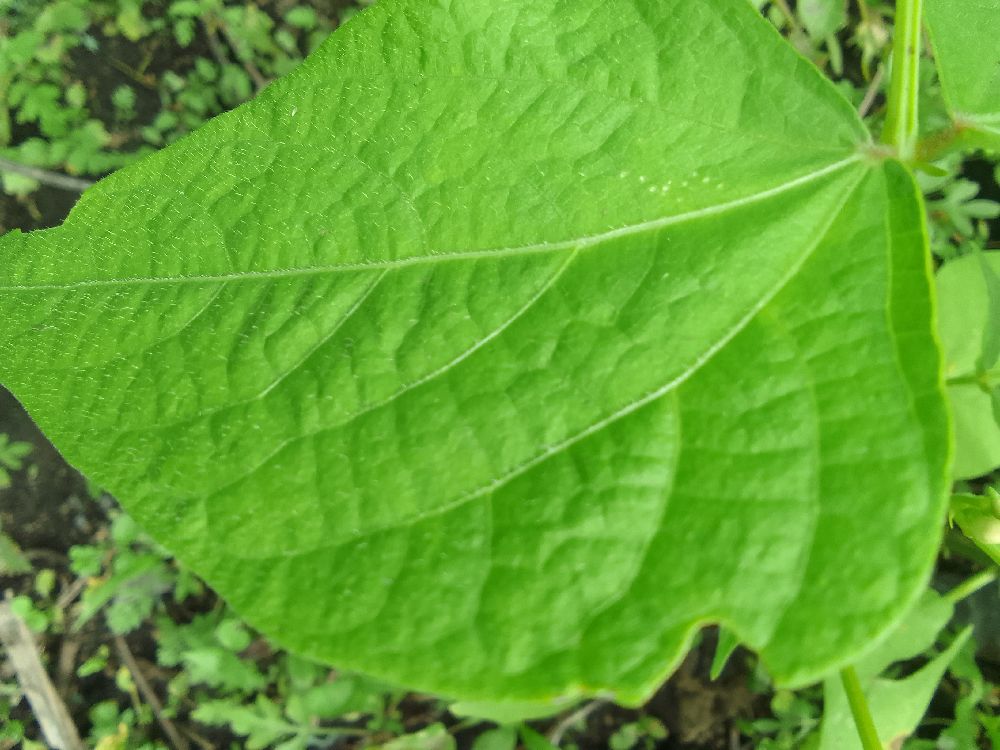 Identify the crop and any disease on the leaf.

common bean, healthy
